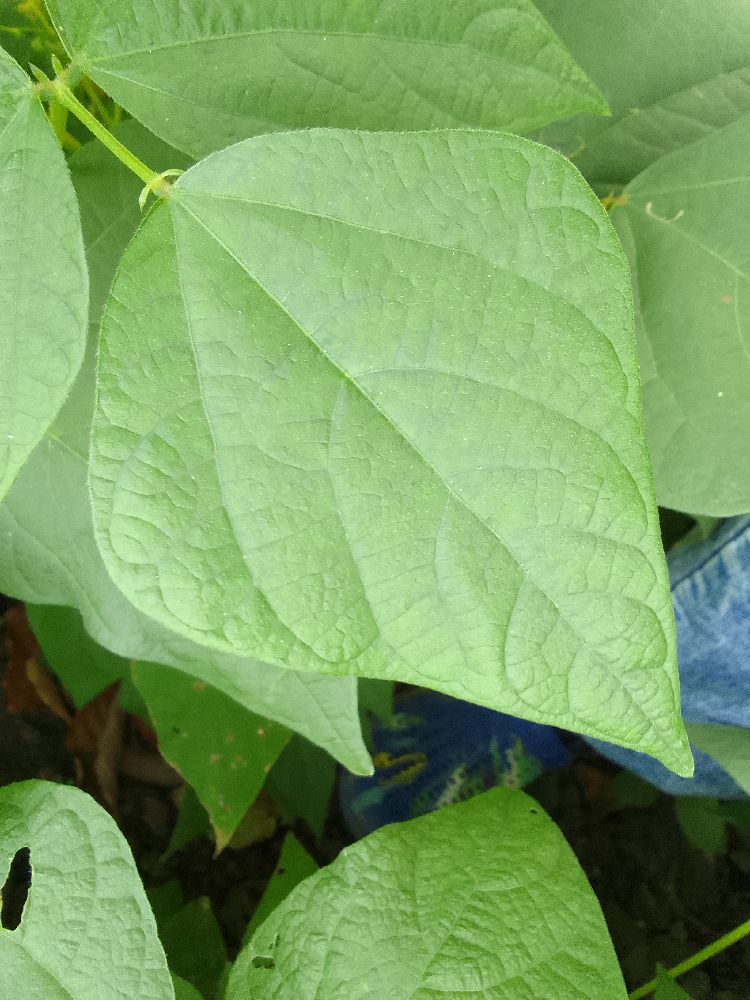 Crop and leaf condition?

common bean, healthy
